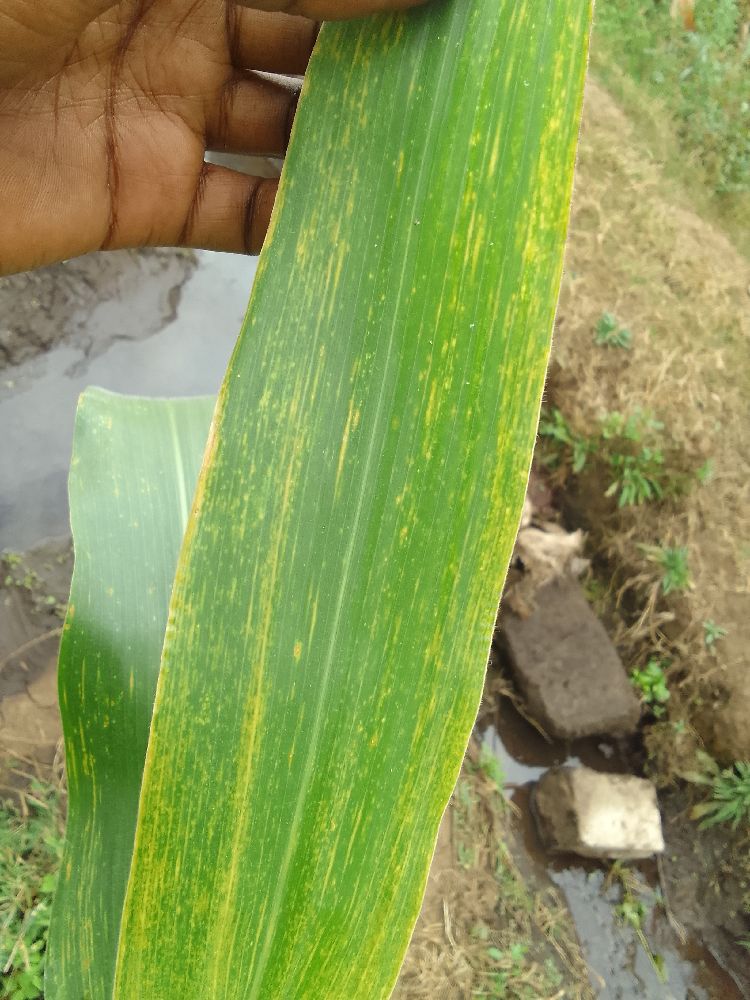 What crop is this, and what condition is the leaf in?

maize, maize lethal necrosis
